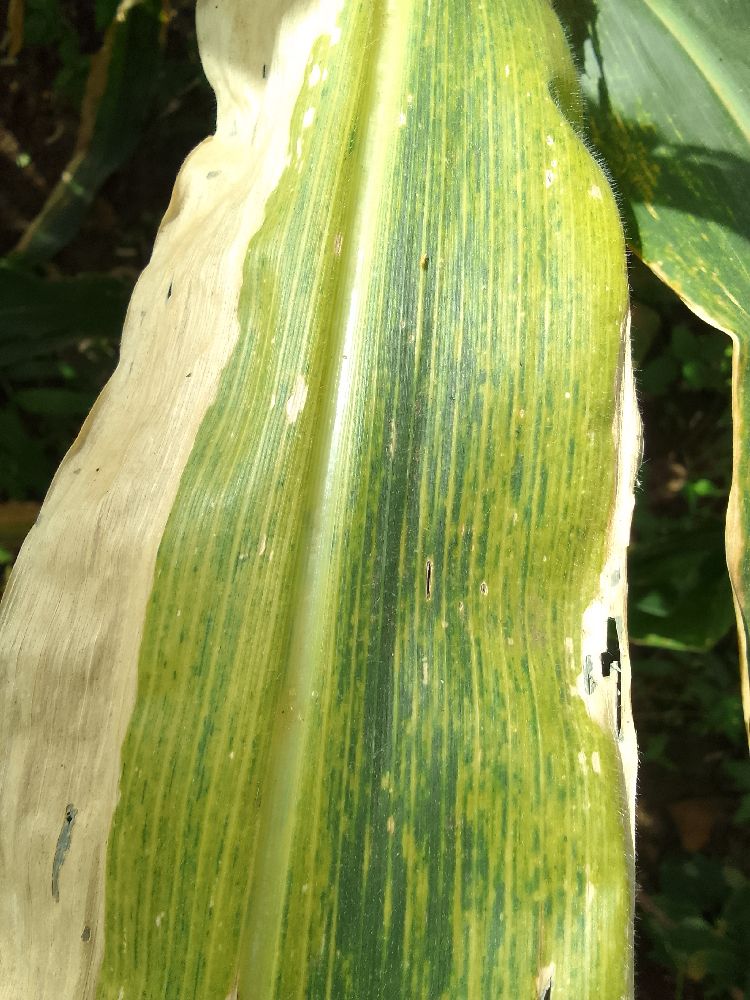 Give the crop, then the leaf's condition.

maize, maize lethal necrosis
